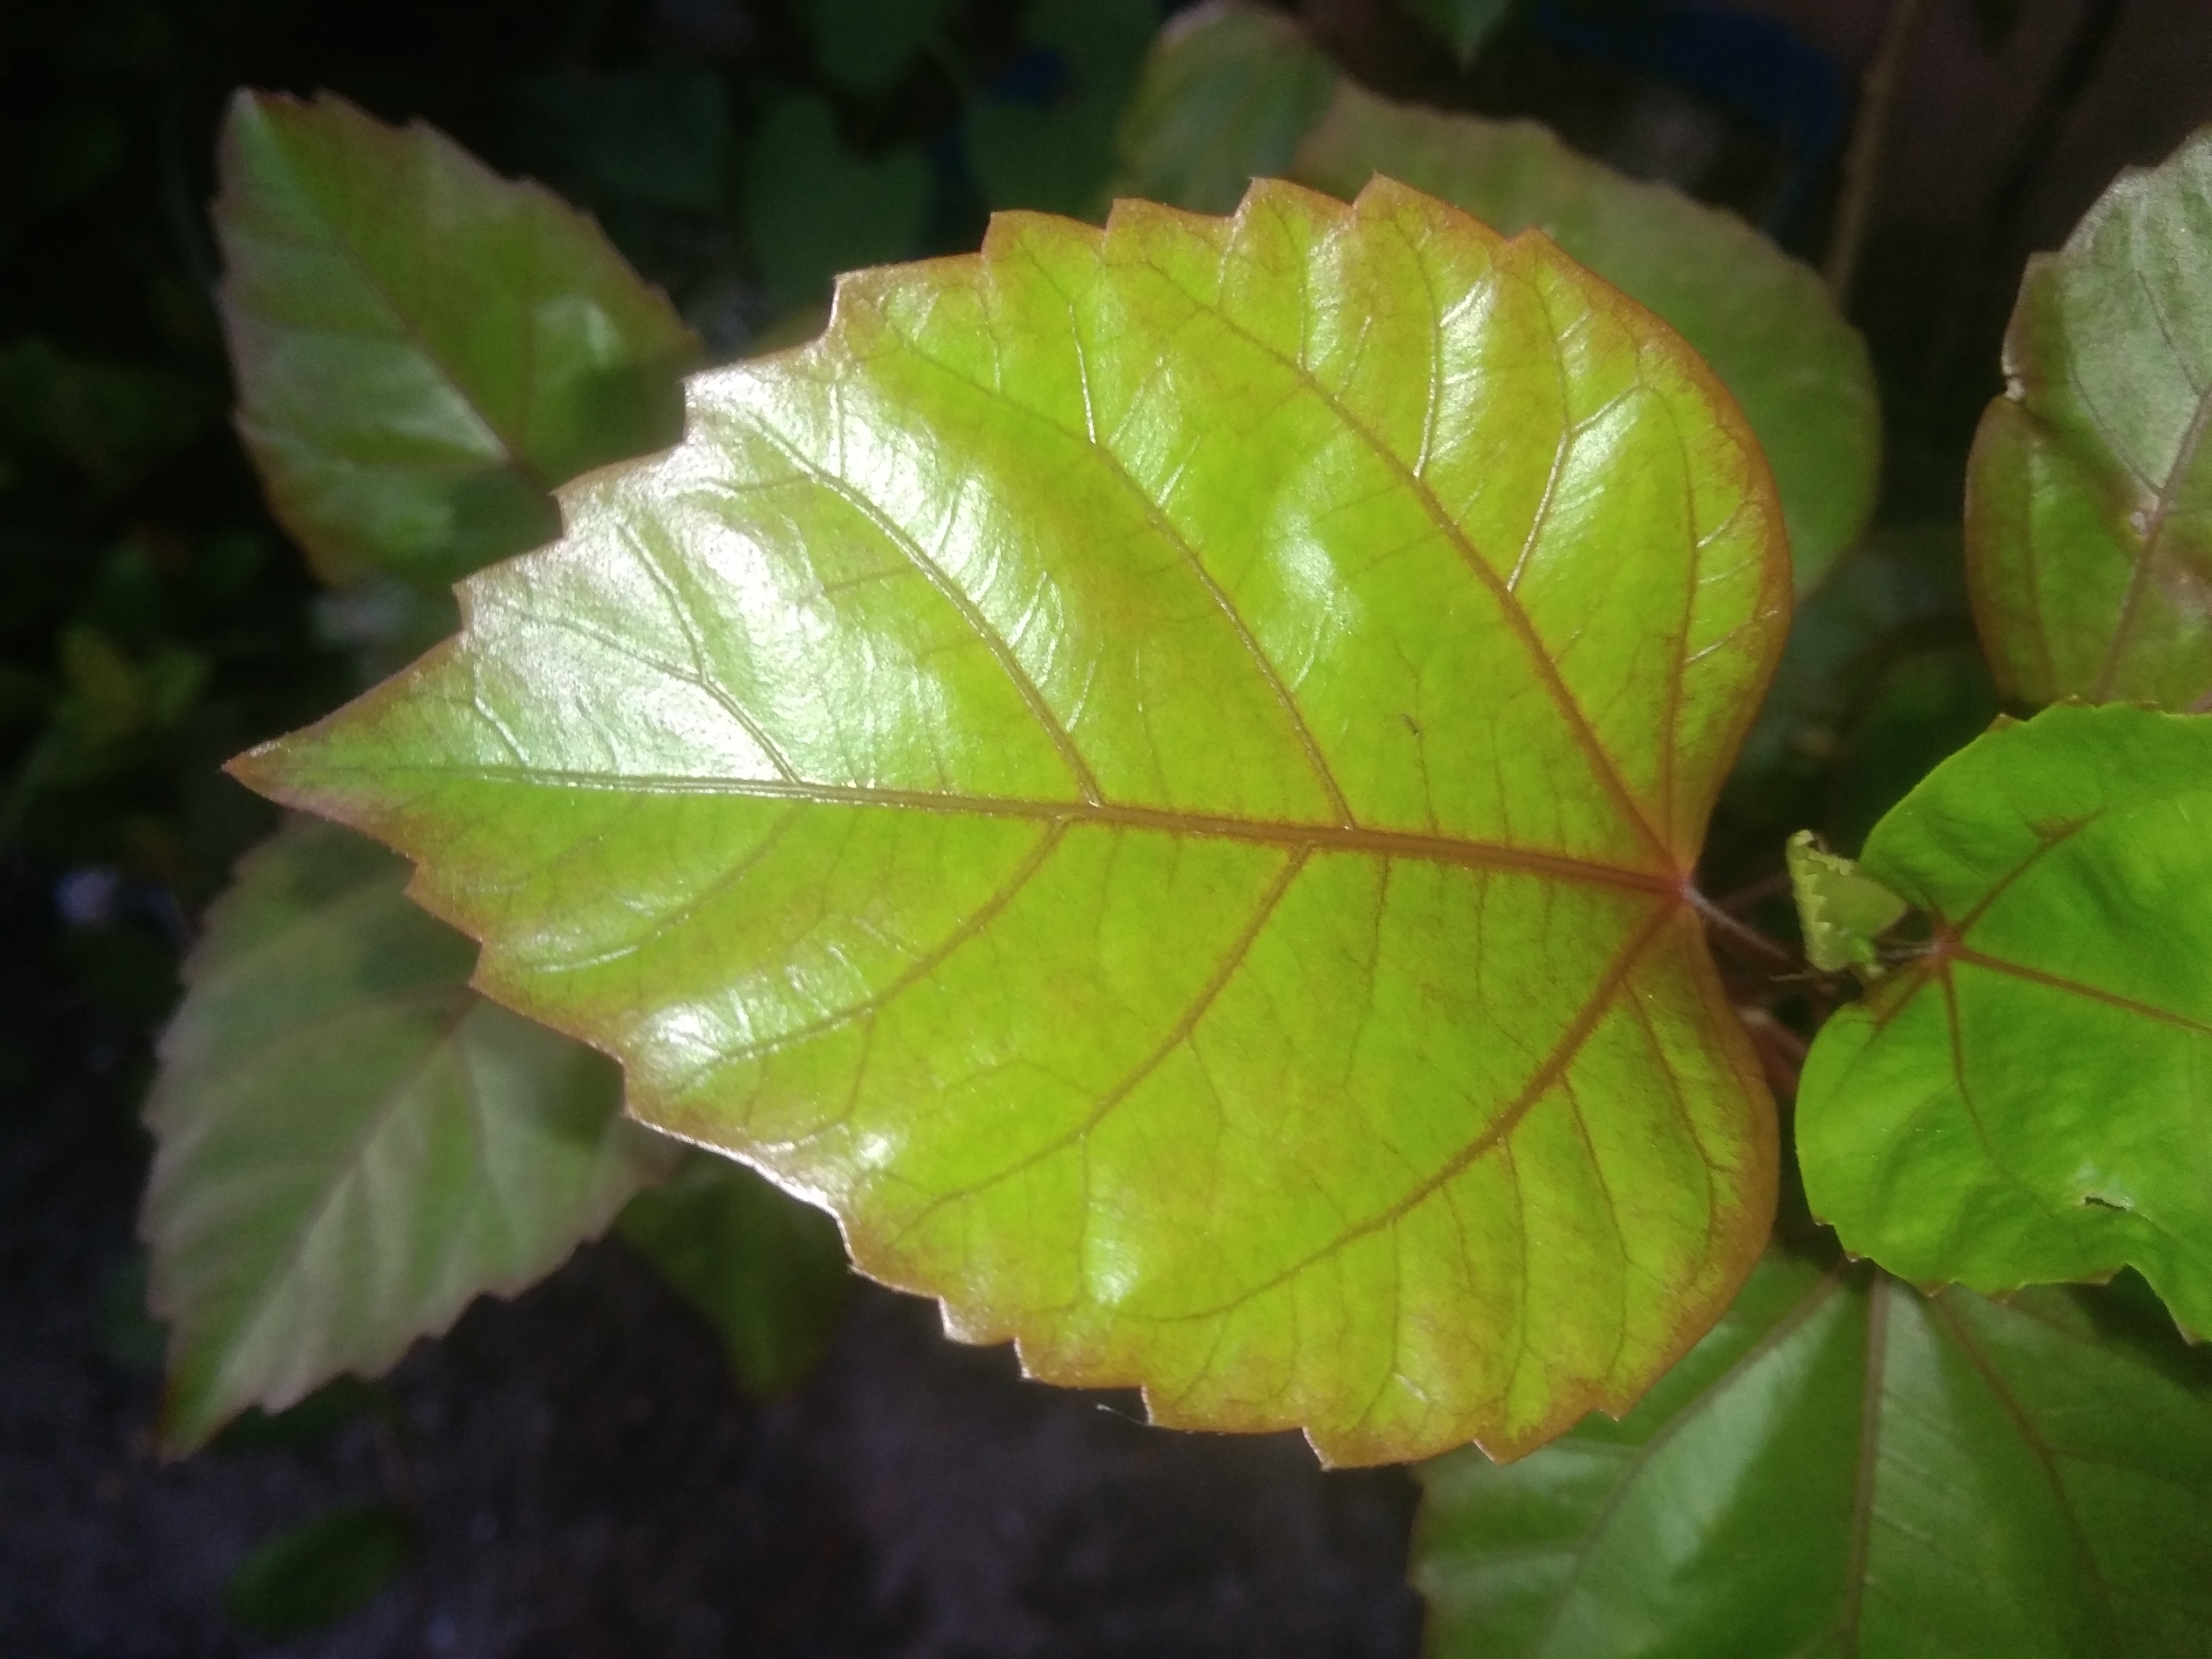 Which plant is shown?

hibiscus
